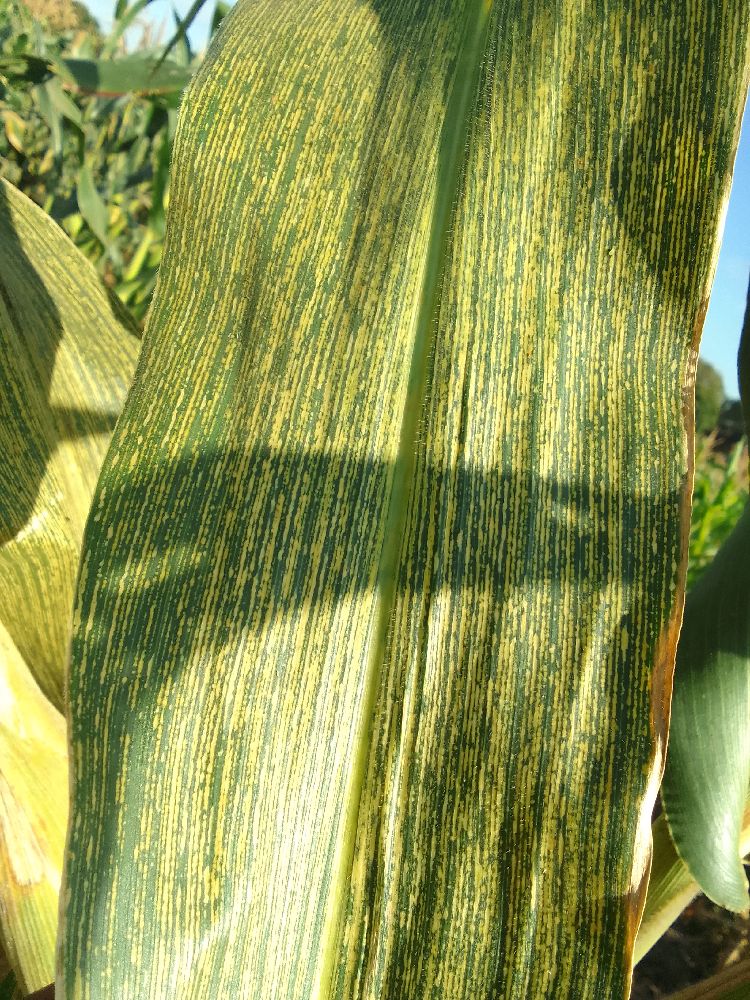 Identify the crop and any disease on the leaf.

maize, maize streak virus
